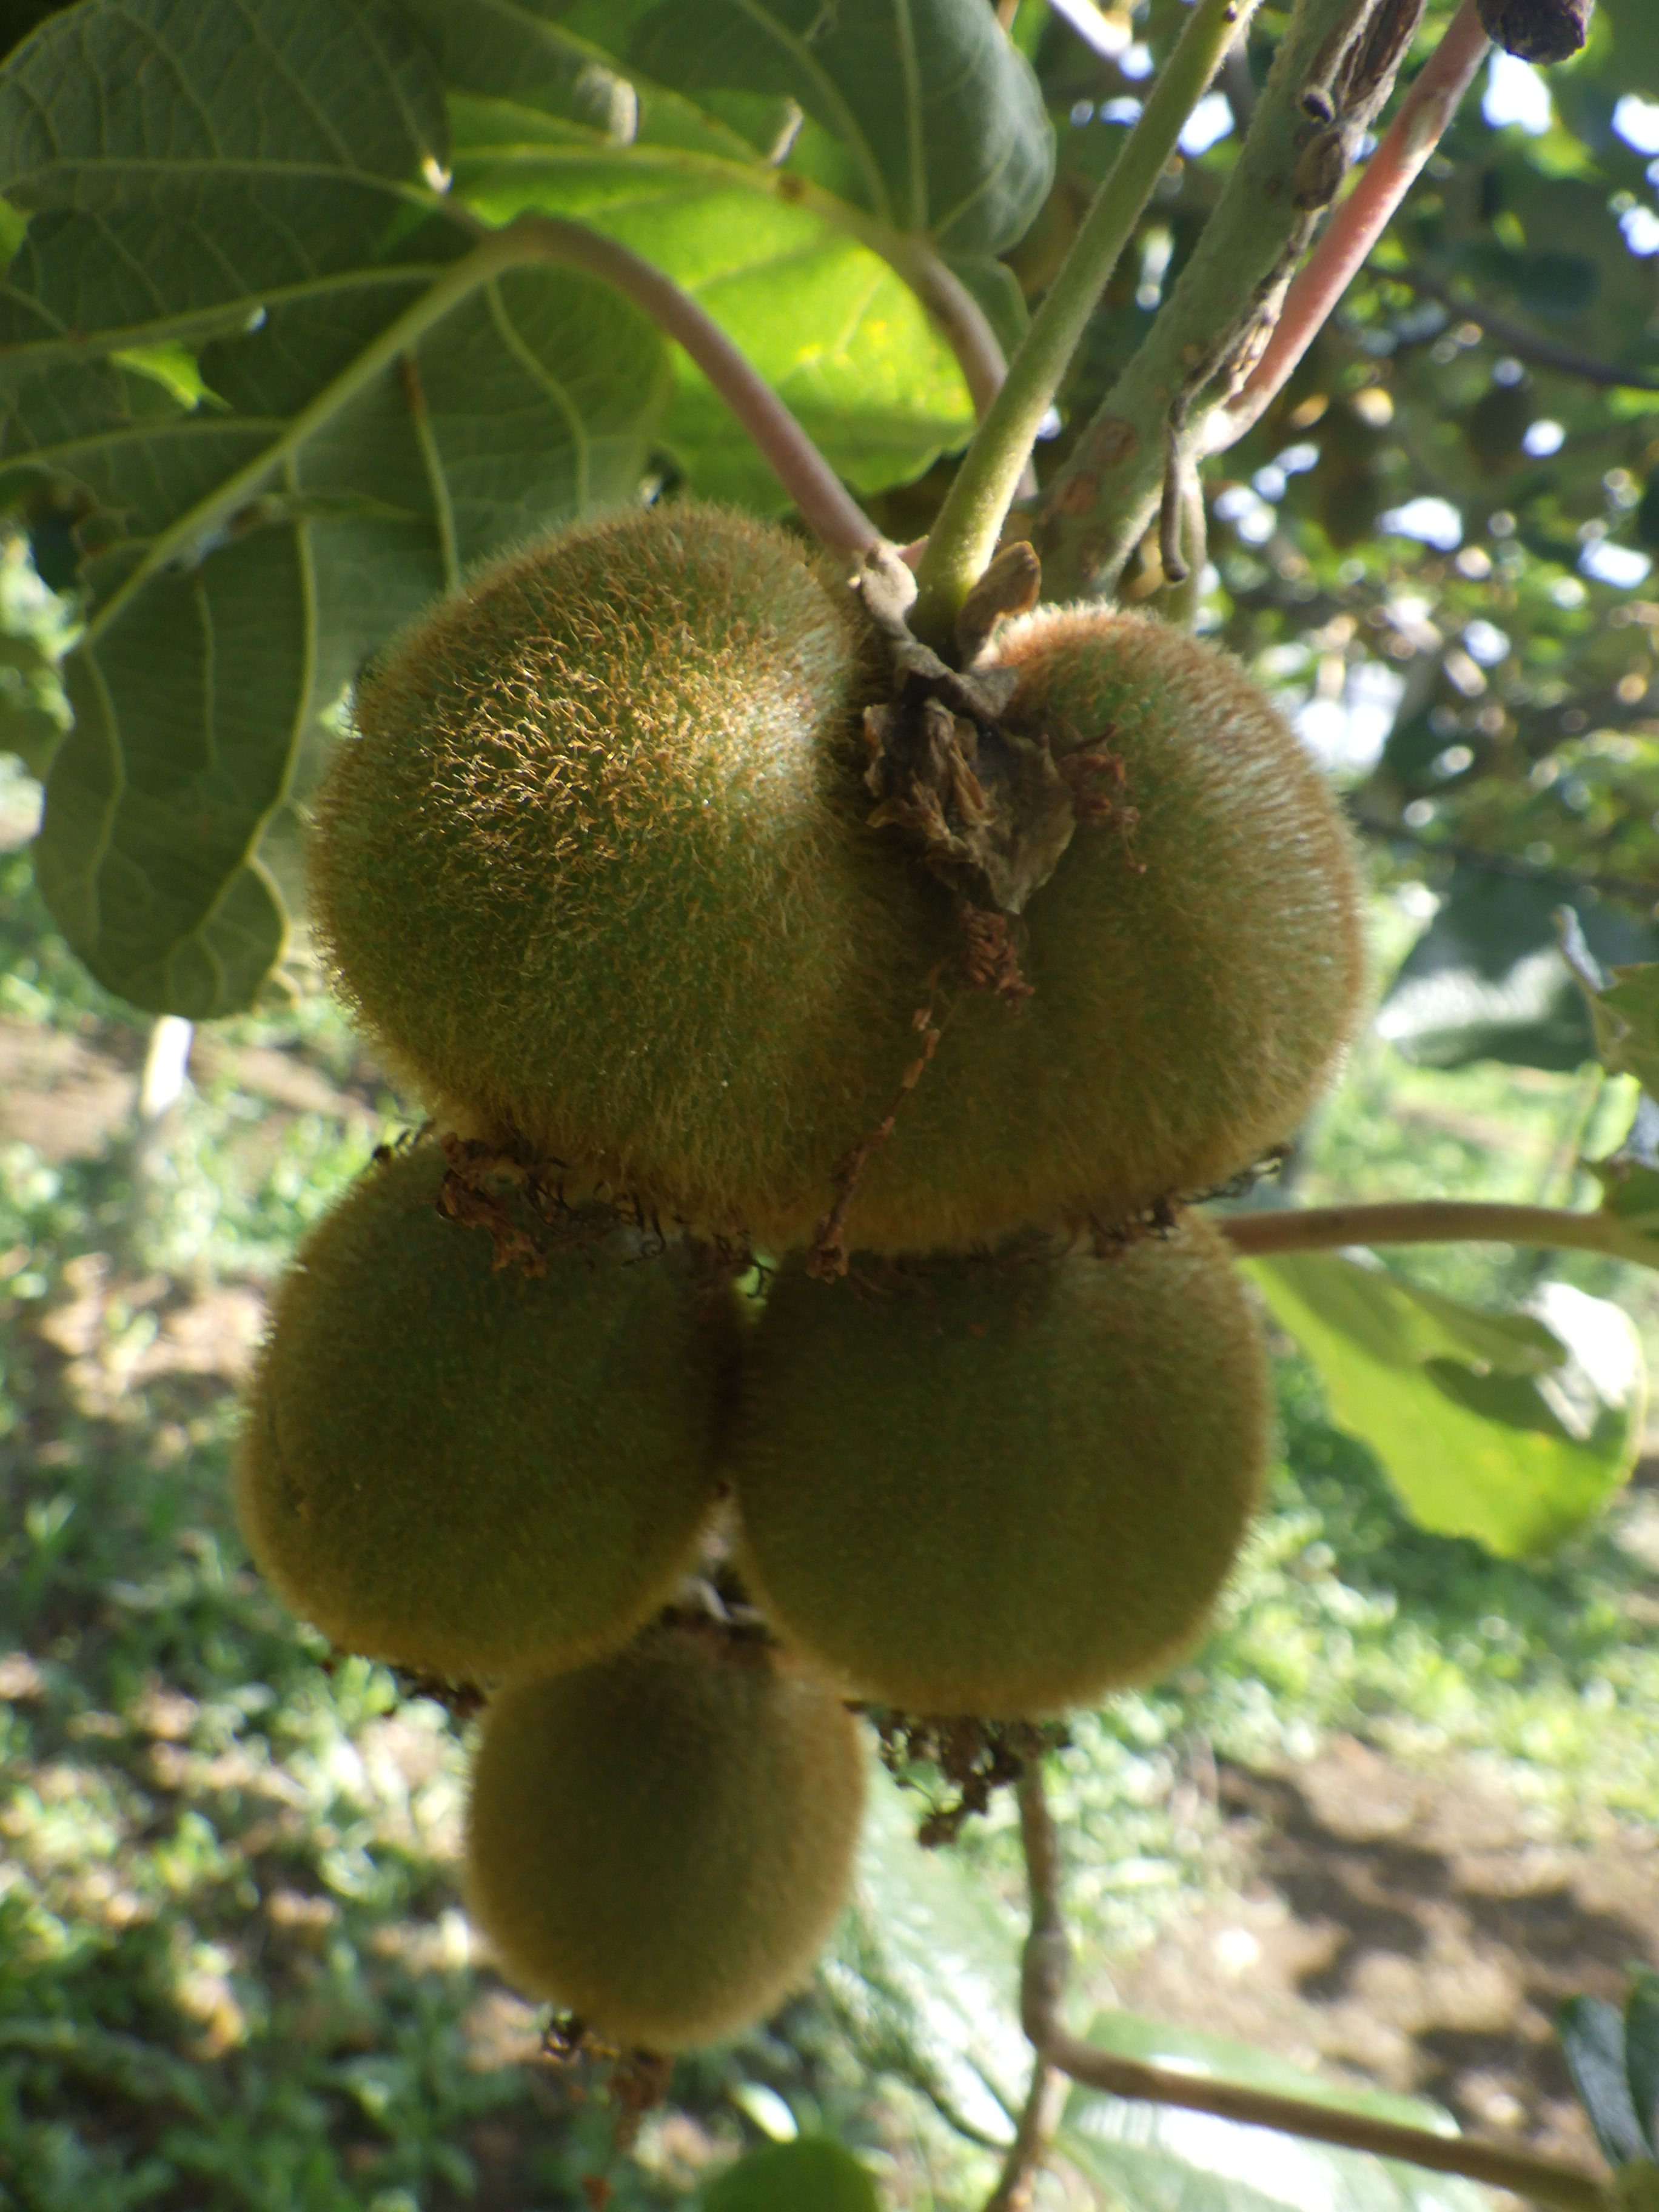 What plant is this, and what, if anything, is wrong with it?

kiwi, mechanical damage
